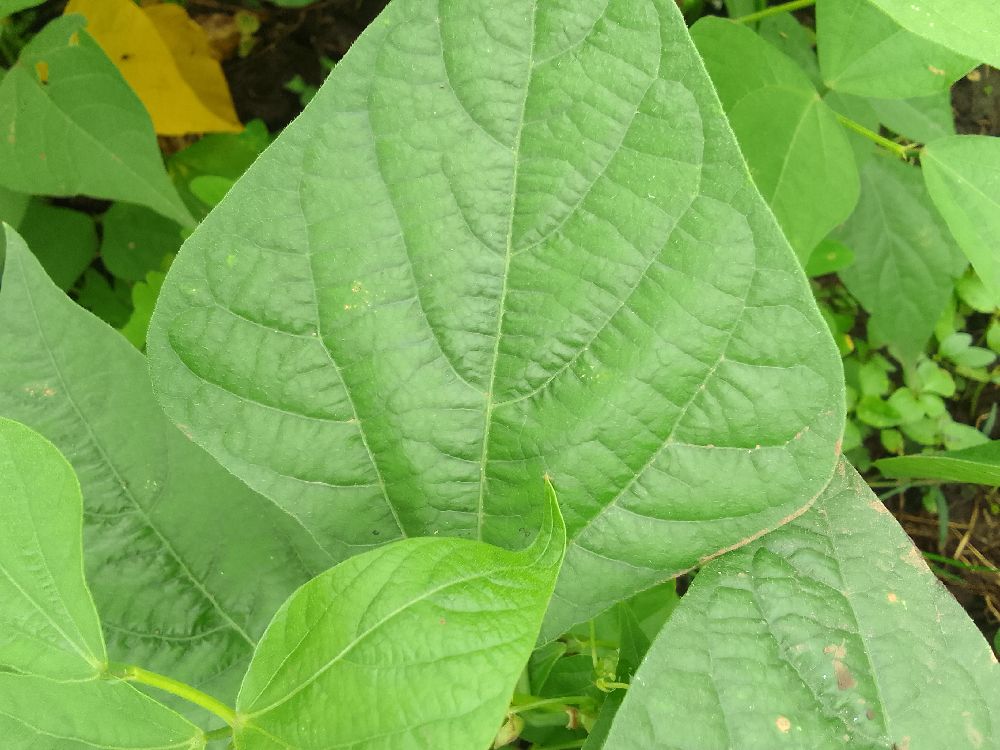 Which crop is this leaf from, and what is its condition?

common bean, healthy
